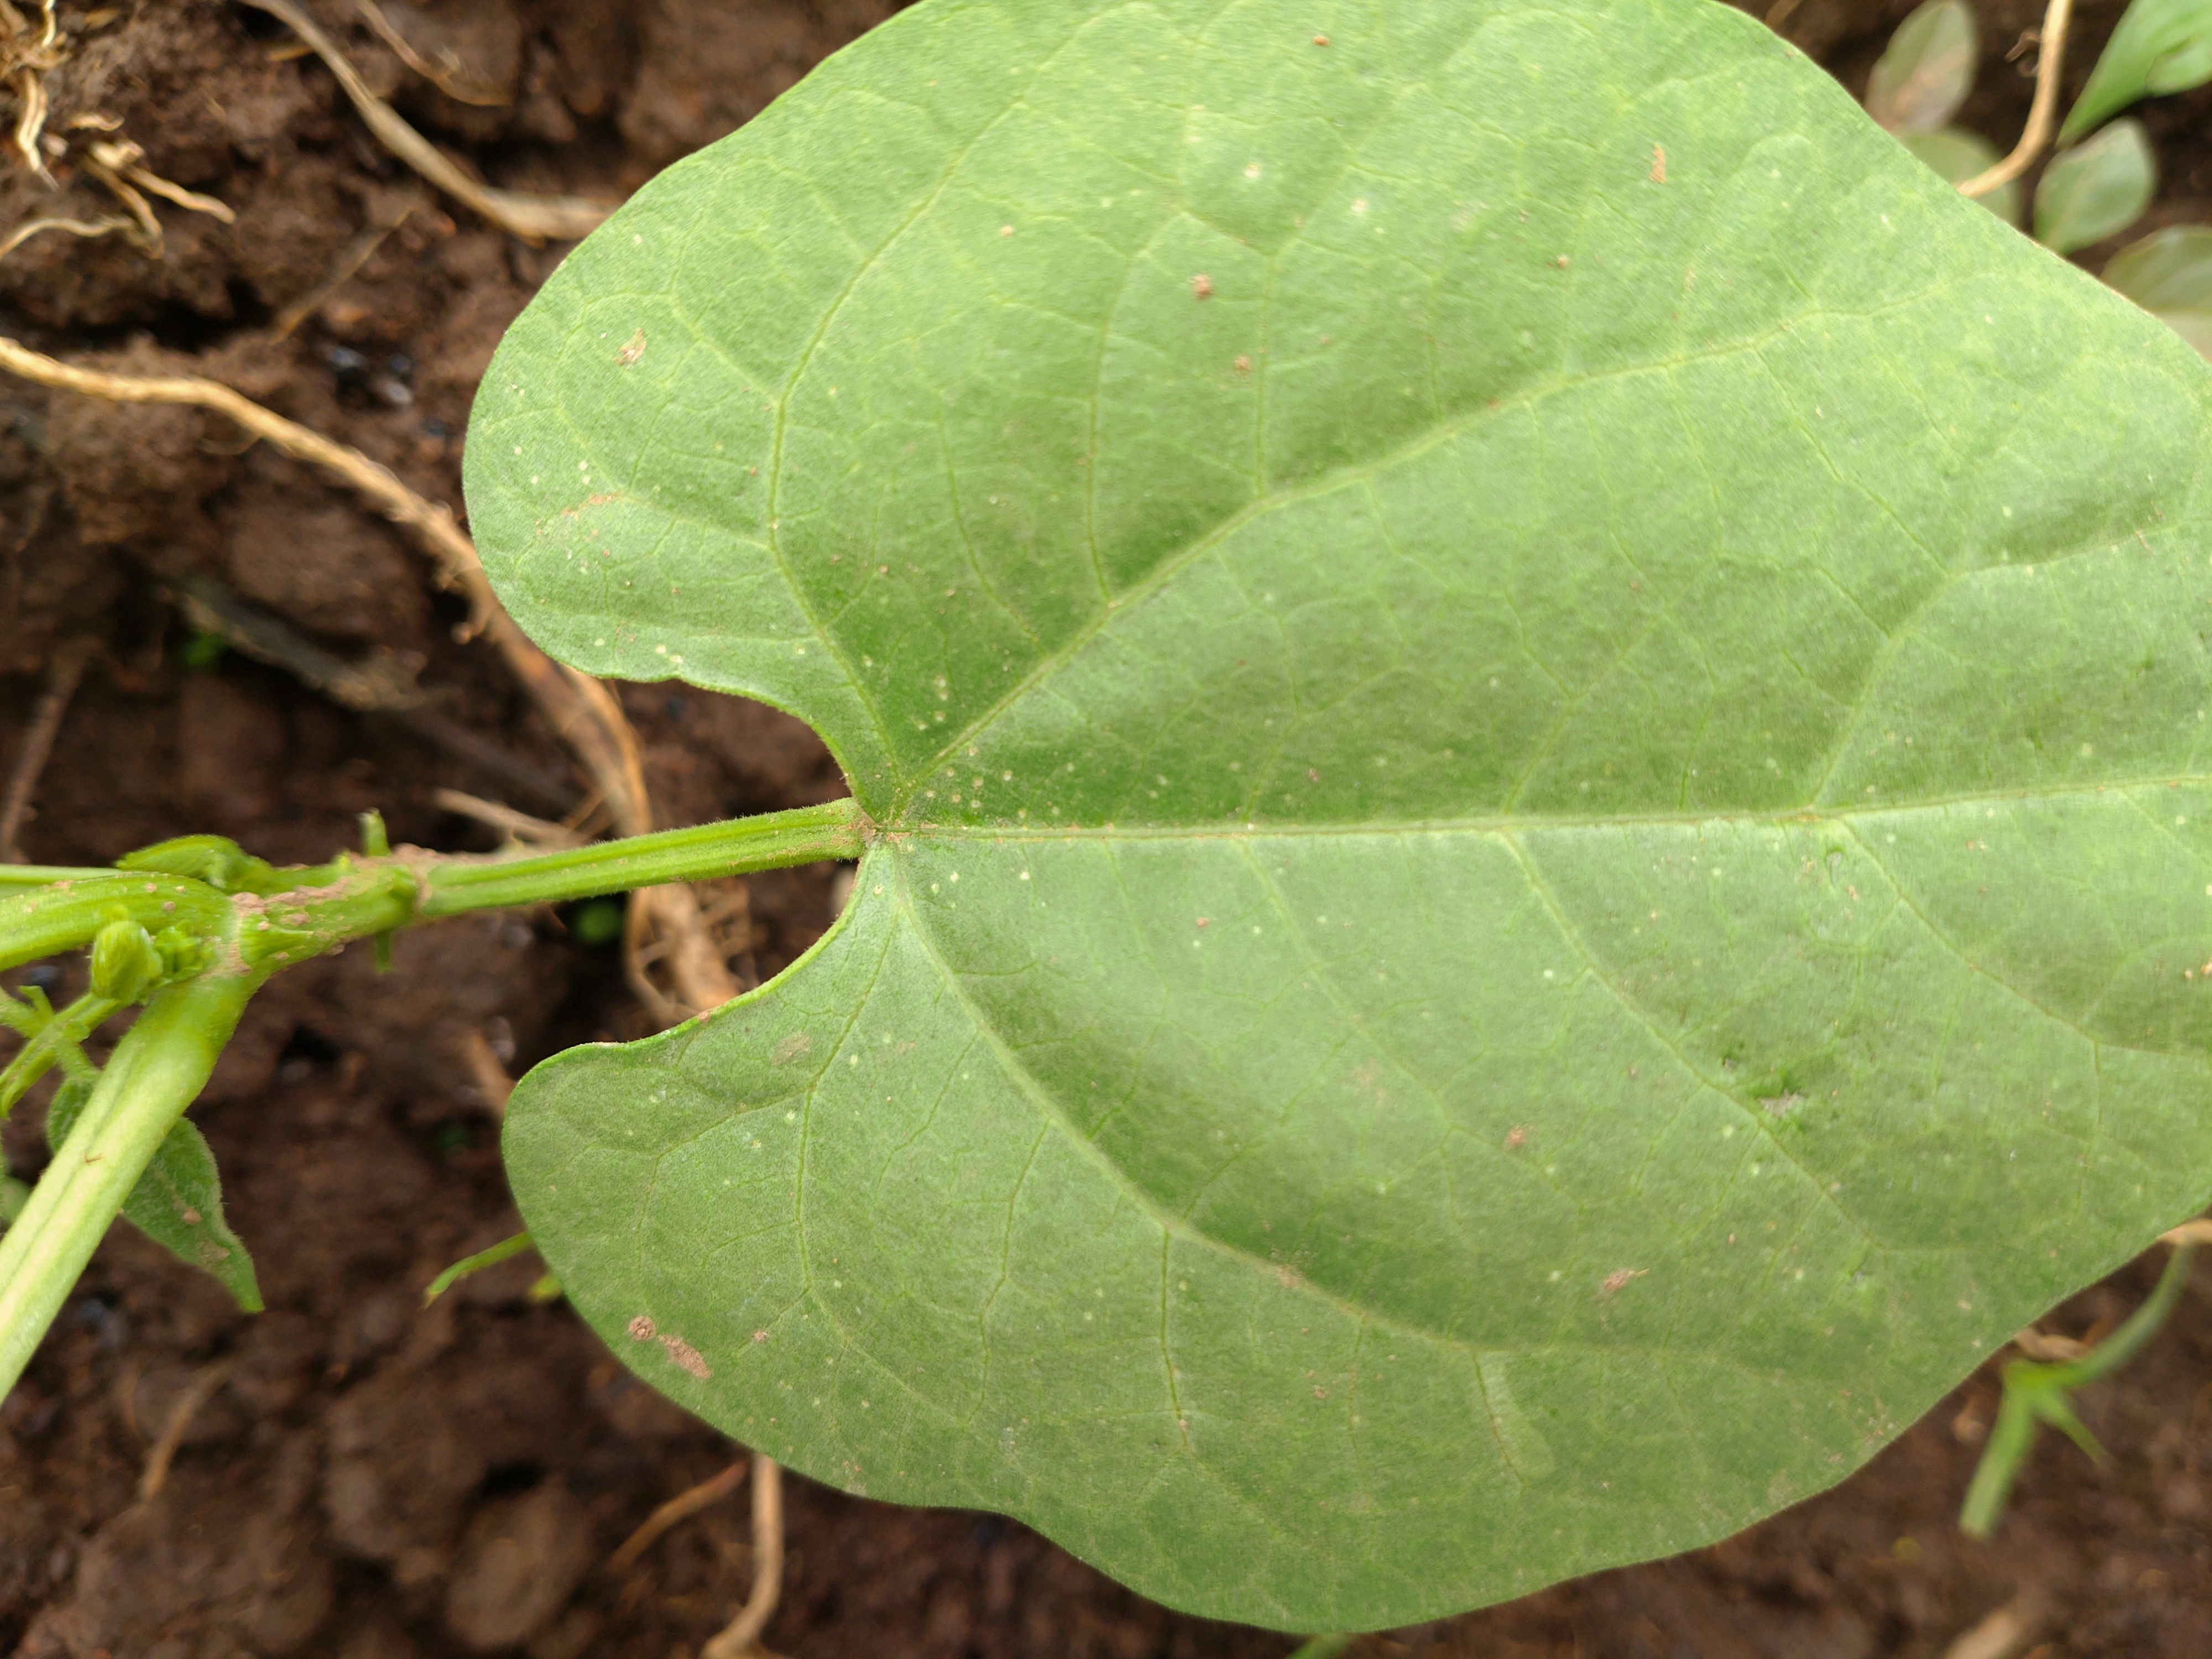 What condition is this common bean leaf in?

healthy
